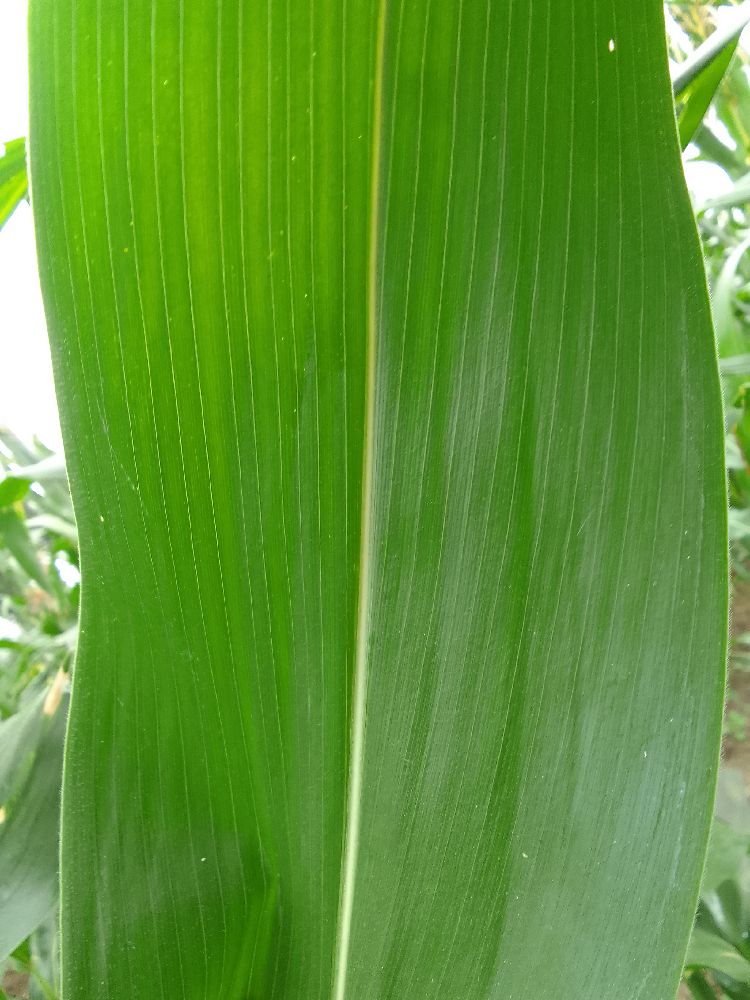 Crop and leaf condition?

maize, healthy
